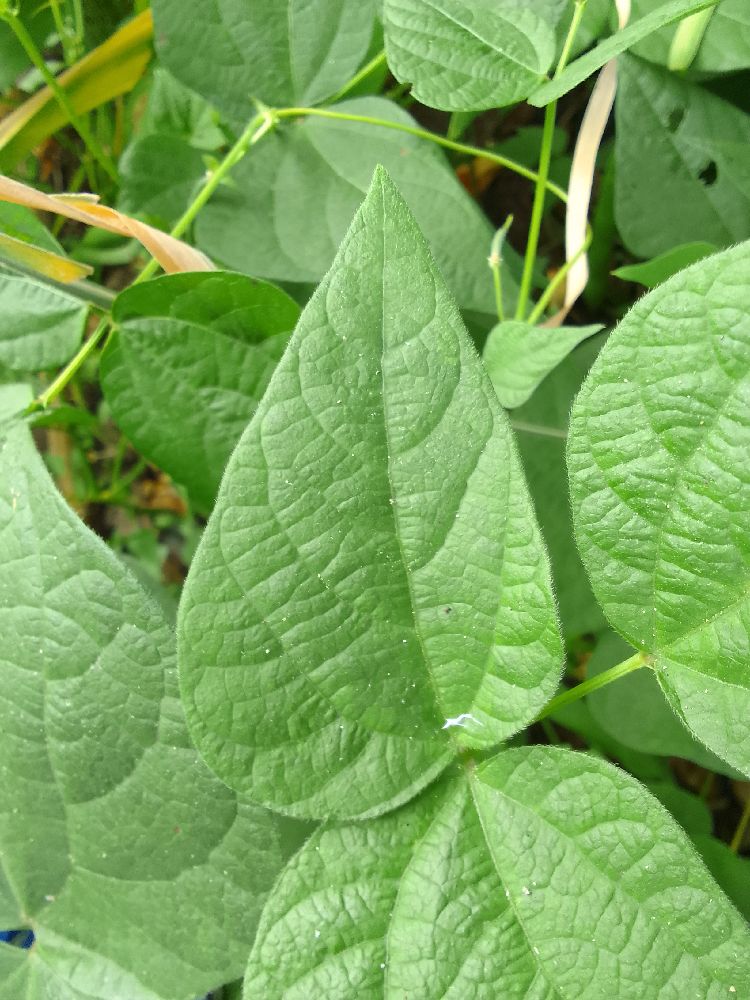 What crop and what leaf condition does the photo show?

common bean, healthy
